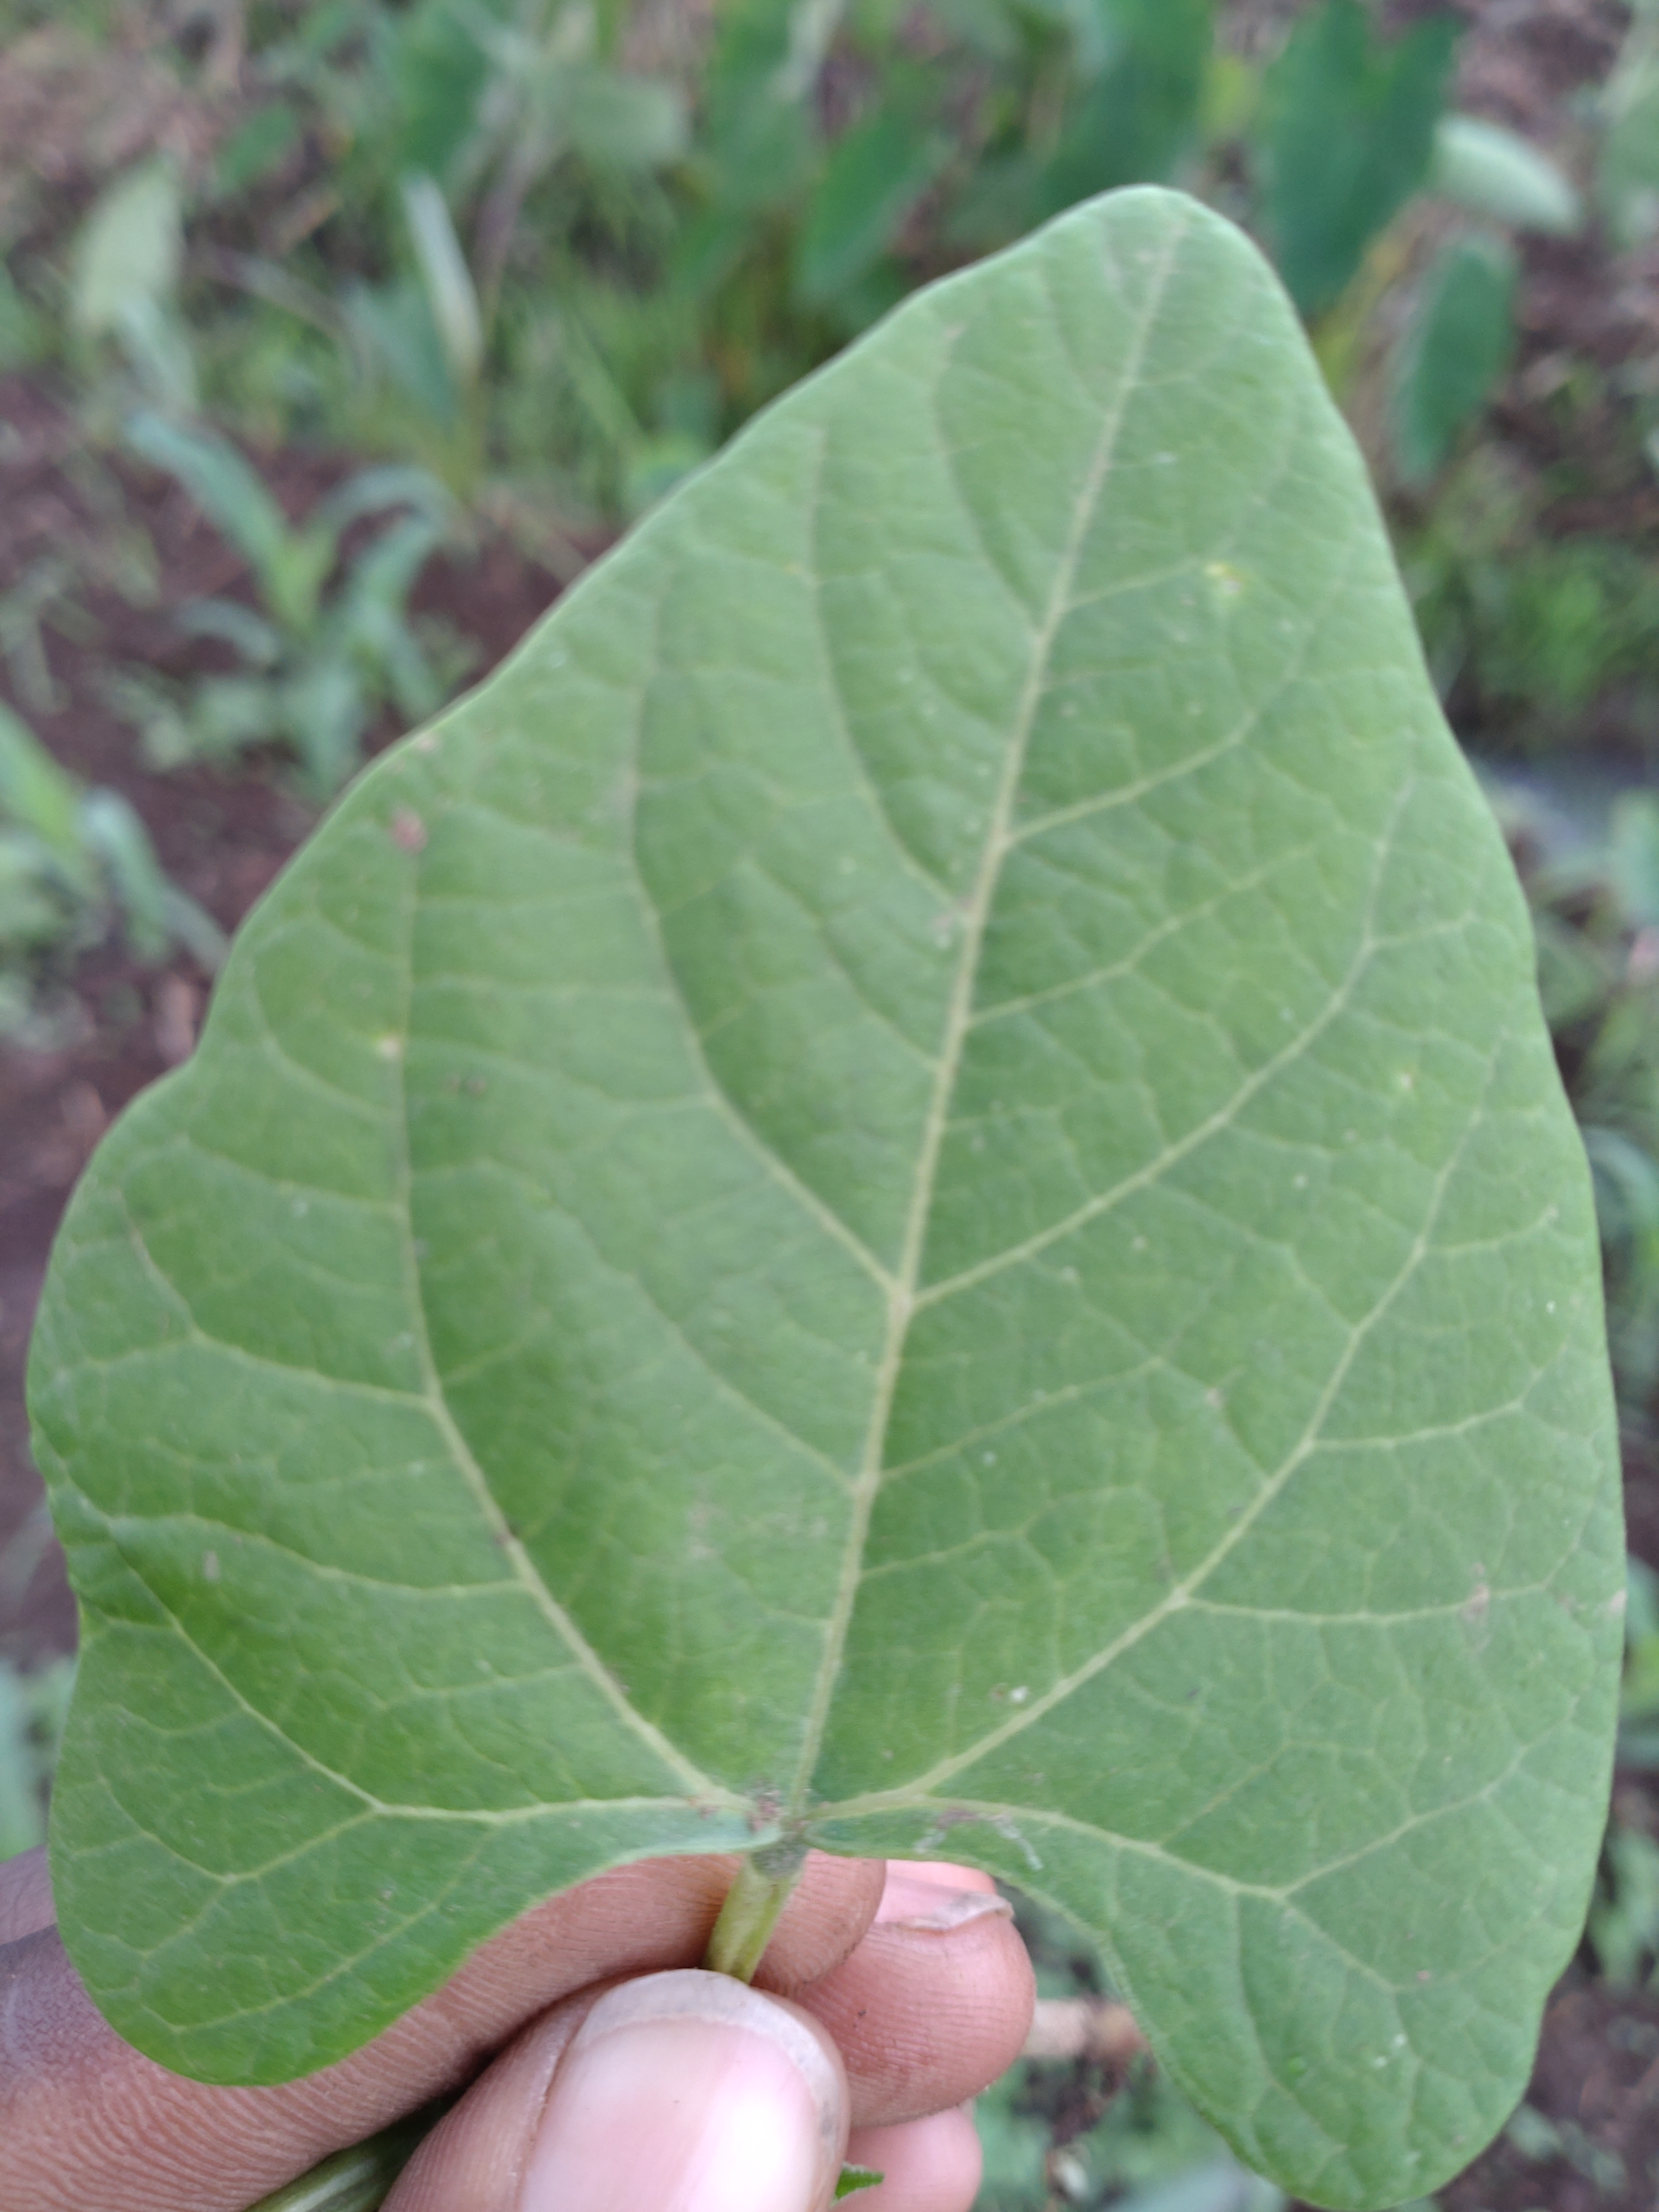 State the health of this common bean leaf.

healthy
